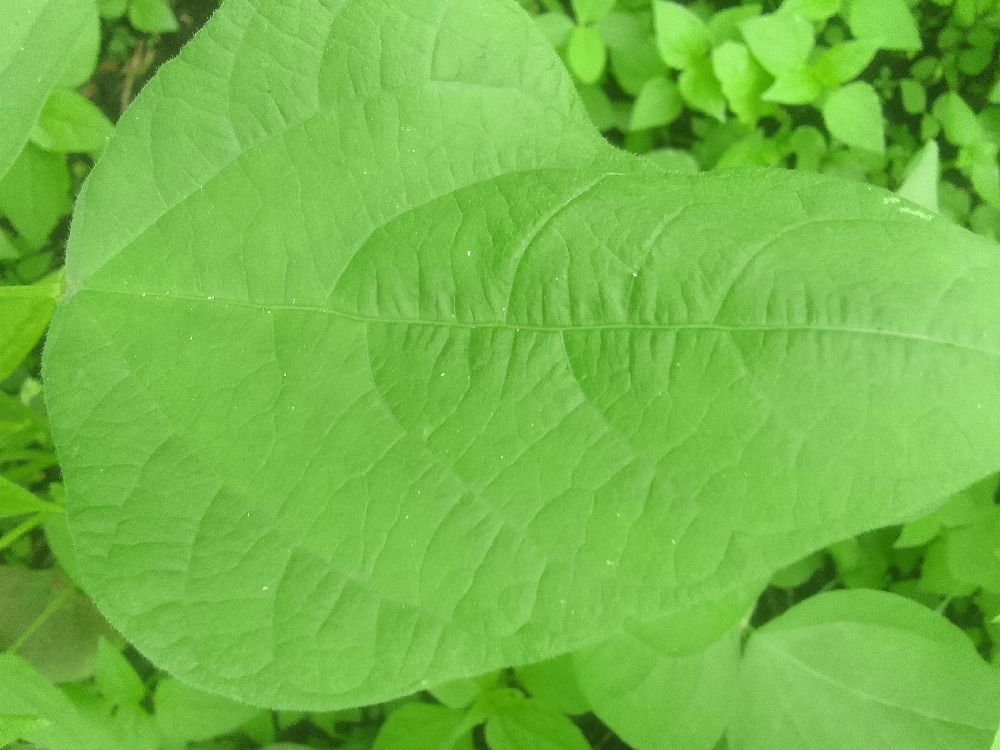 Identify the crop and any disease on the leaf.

common bean, healthy
